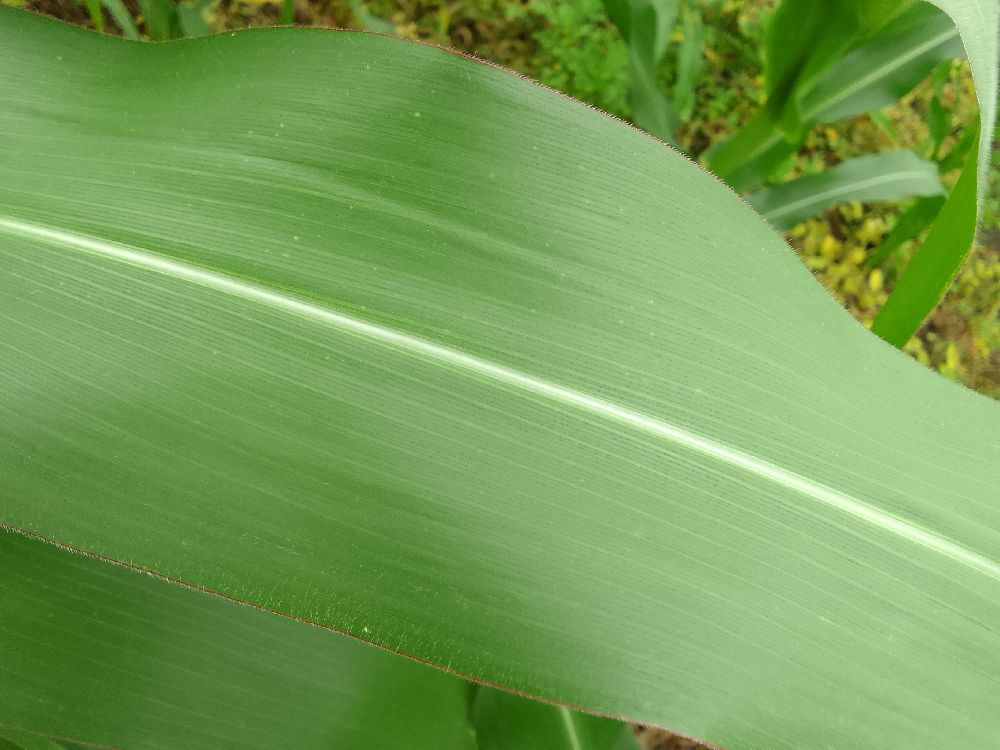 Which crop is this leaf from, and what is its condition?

maize, healthy
